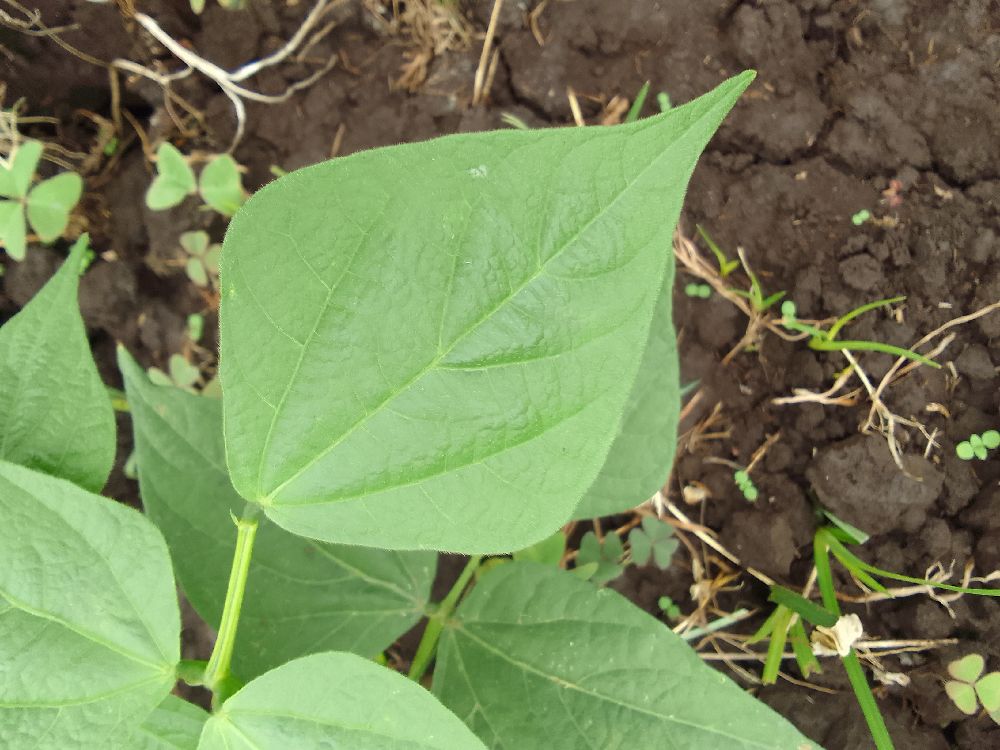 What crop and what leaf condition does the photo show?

common bean, healthy
